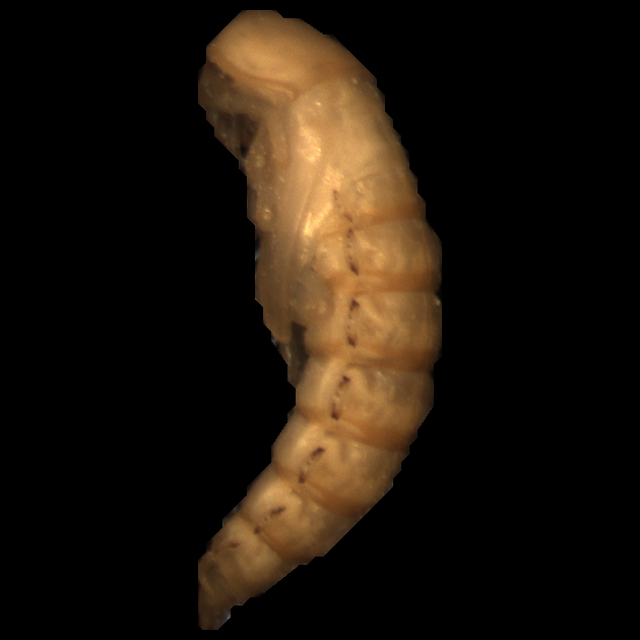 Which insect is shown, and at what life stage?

mealworm pupa
